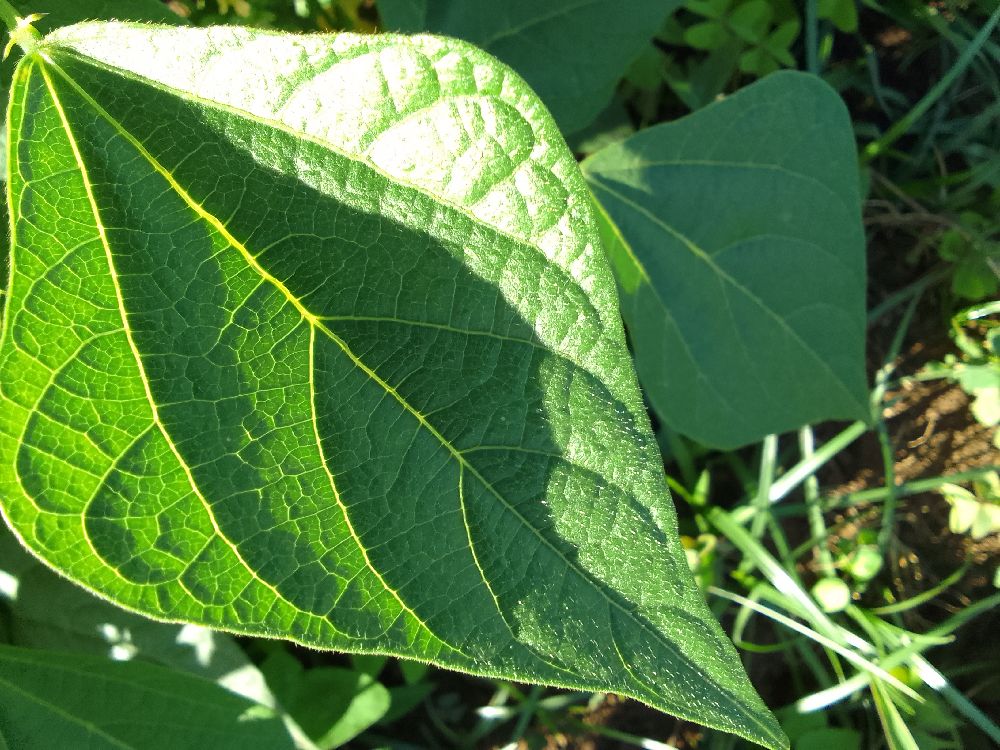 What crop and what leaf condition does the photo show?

common bean, healthy
